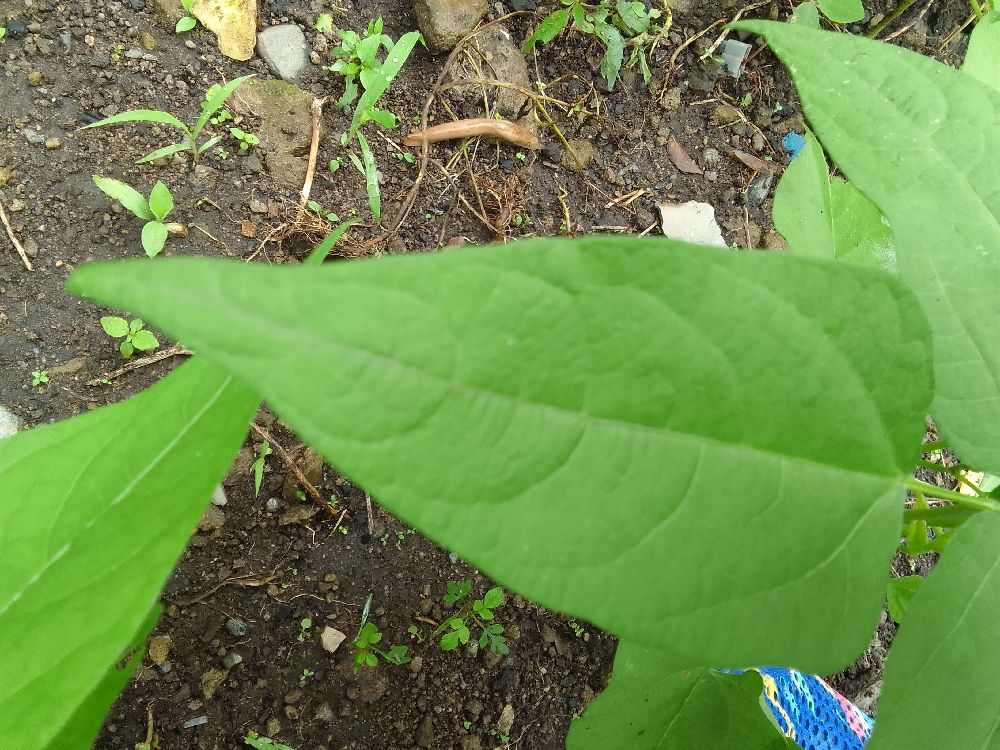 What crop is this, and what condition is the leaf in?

common bean, healthy
